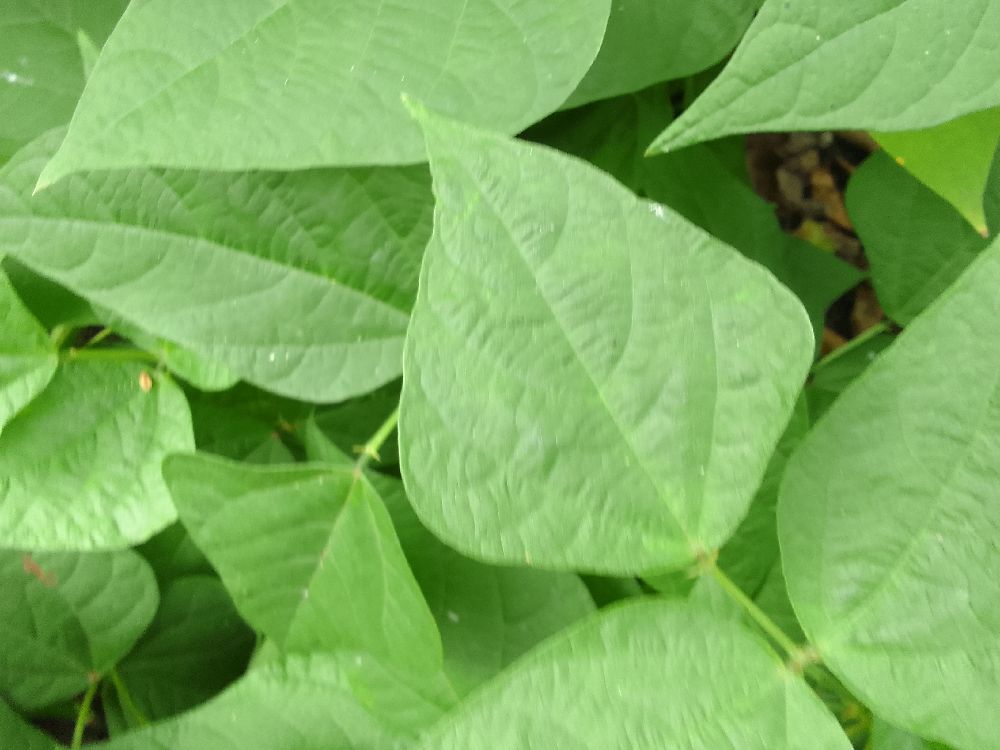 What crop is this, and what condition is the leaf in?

common bean, healthy
